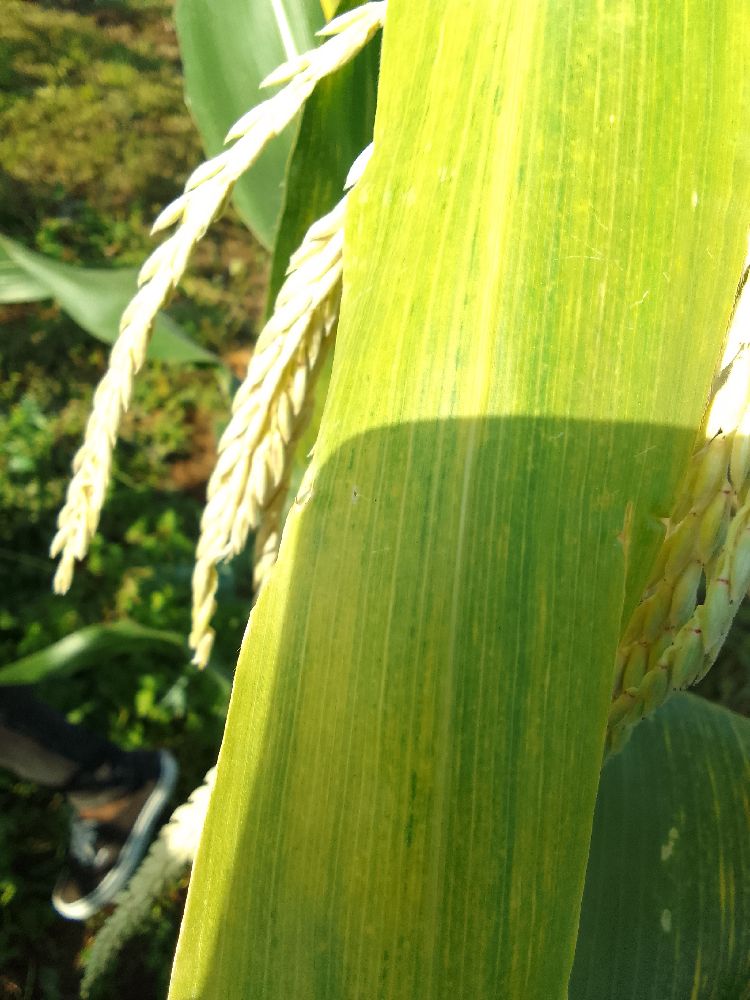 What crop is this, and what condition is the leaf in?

maize, maize lethal necrosis
